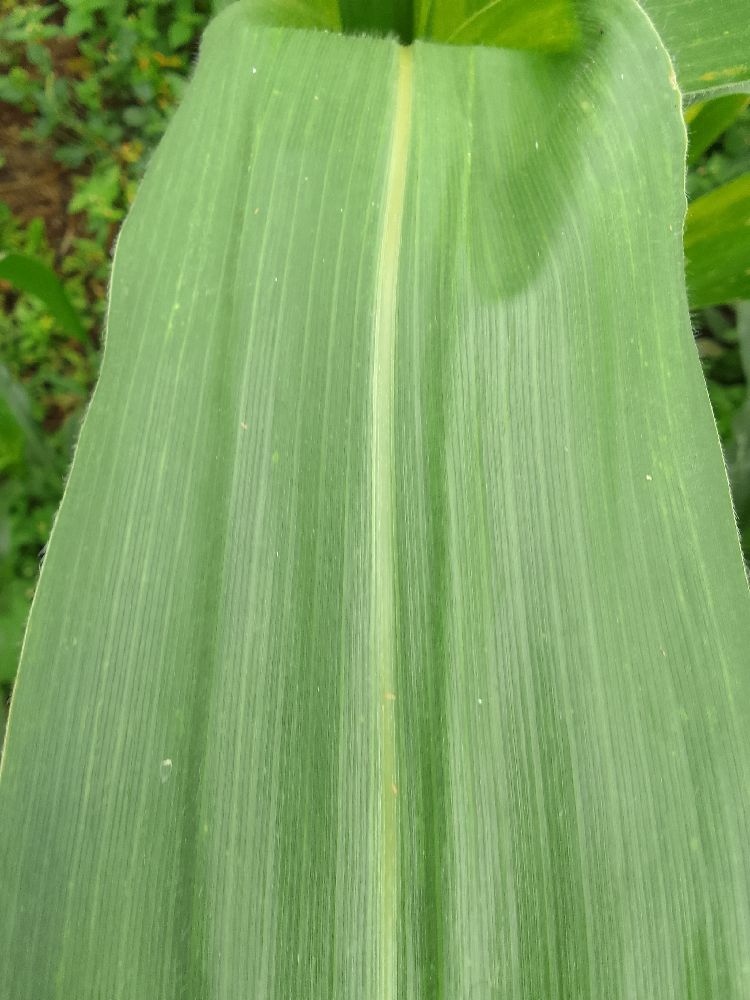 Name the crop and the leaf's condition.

maize, healthy
